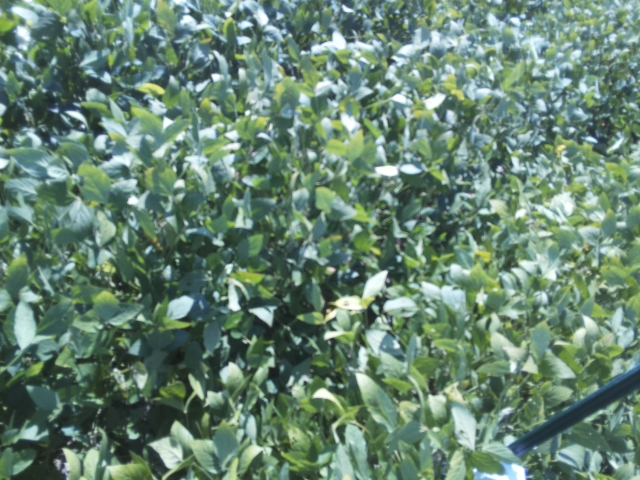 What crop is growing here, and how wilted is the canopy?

soybean, slight leaflet or petiole turgor loss in upper canopy
